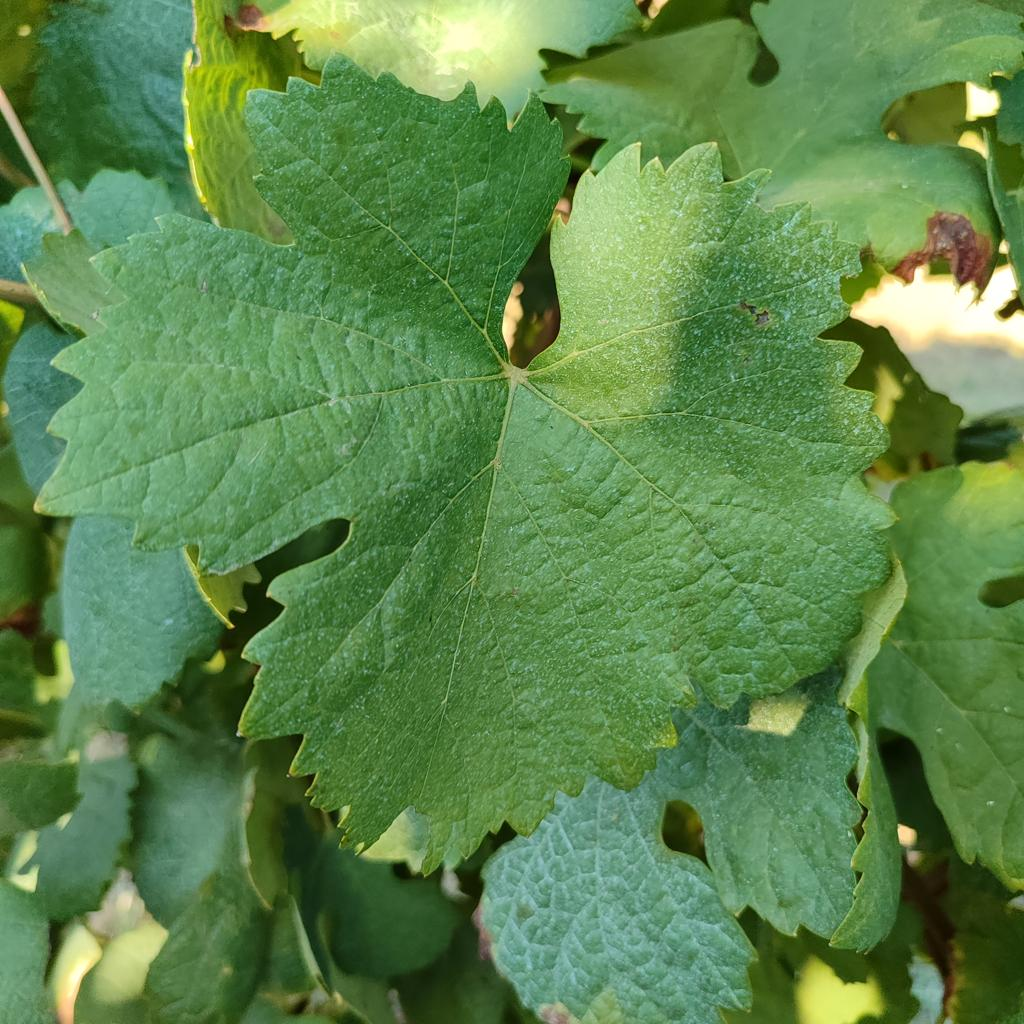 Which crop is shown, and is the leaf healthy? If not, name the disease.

grapevine, healthy
